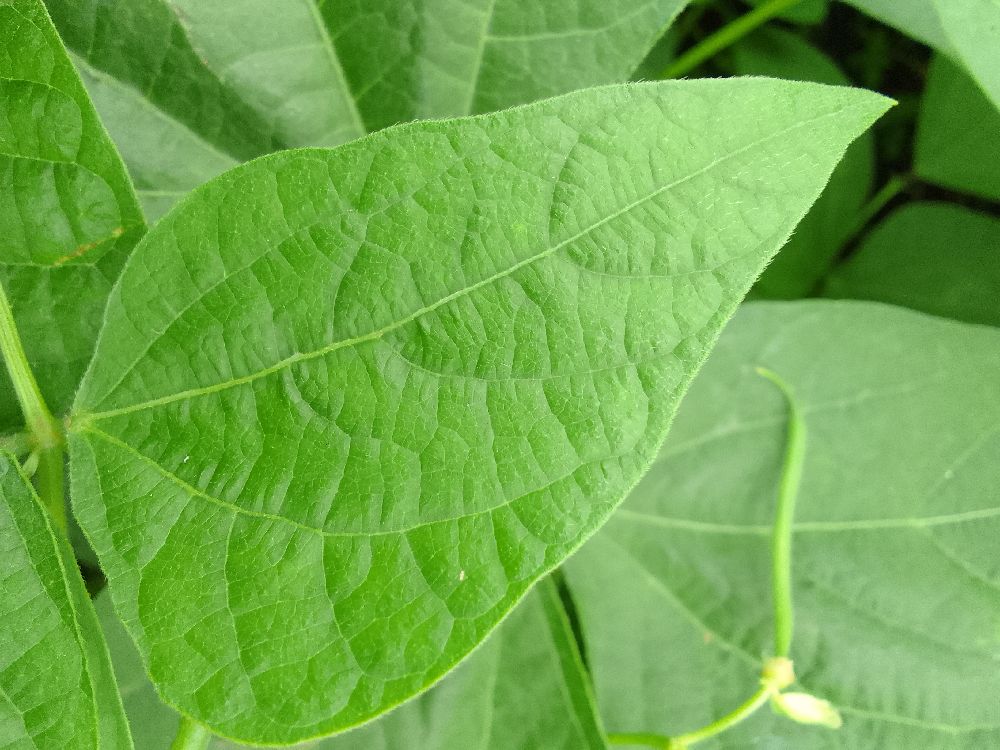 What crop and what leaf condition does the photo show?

common bean, healthy
